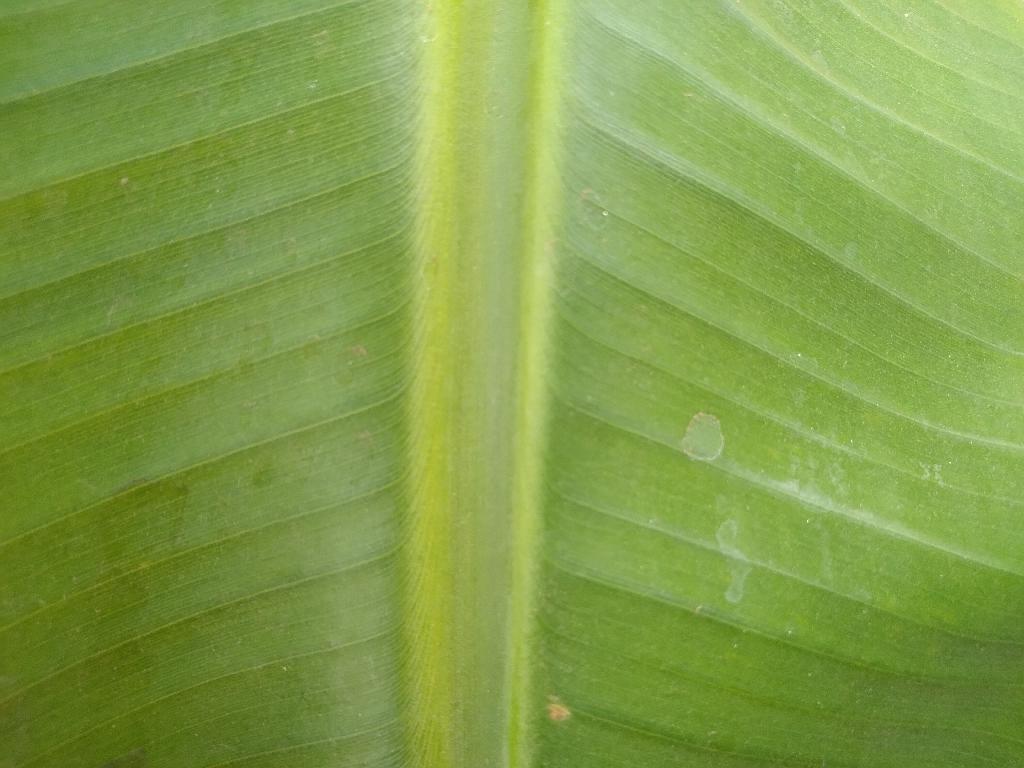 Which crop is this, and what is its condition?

banana, healthy
